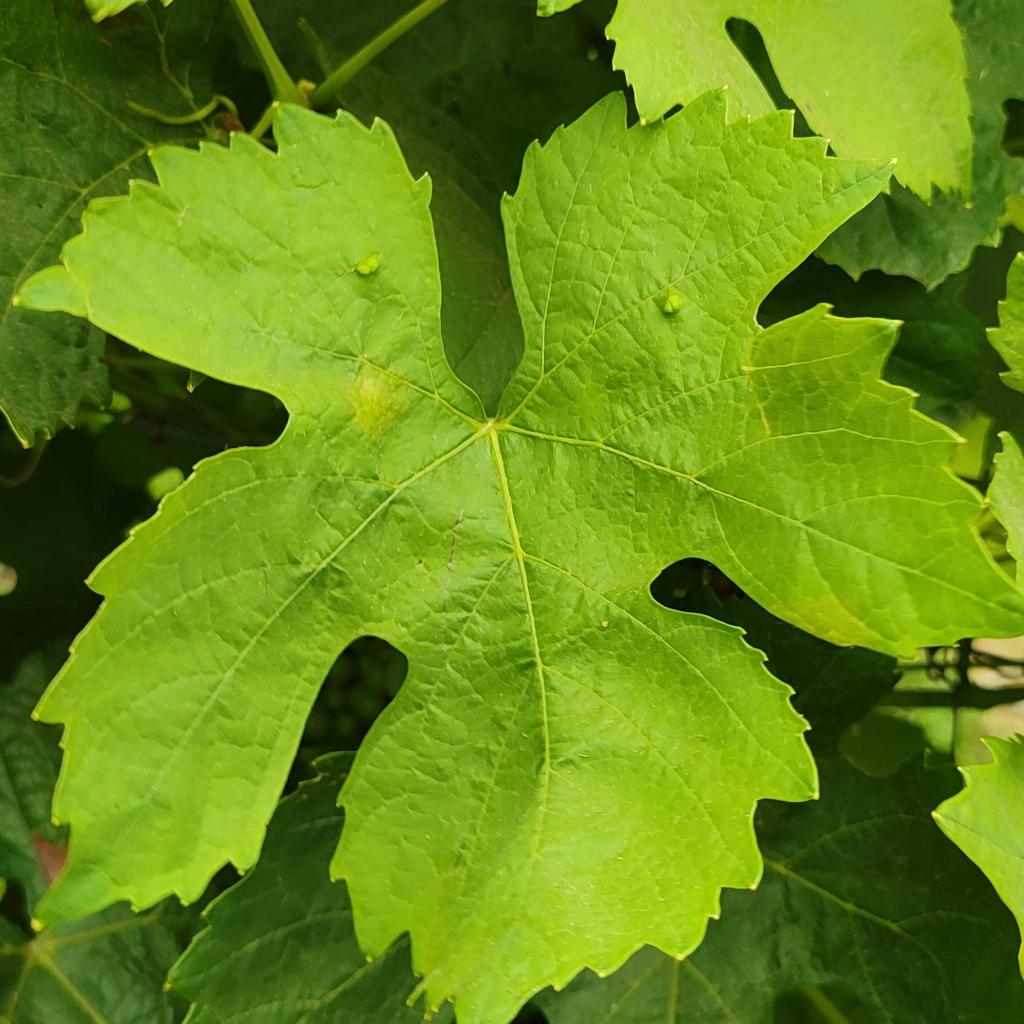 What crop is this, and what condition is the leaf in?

grapevine, downy mildew
